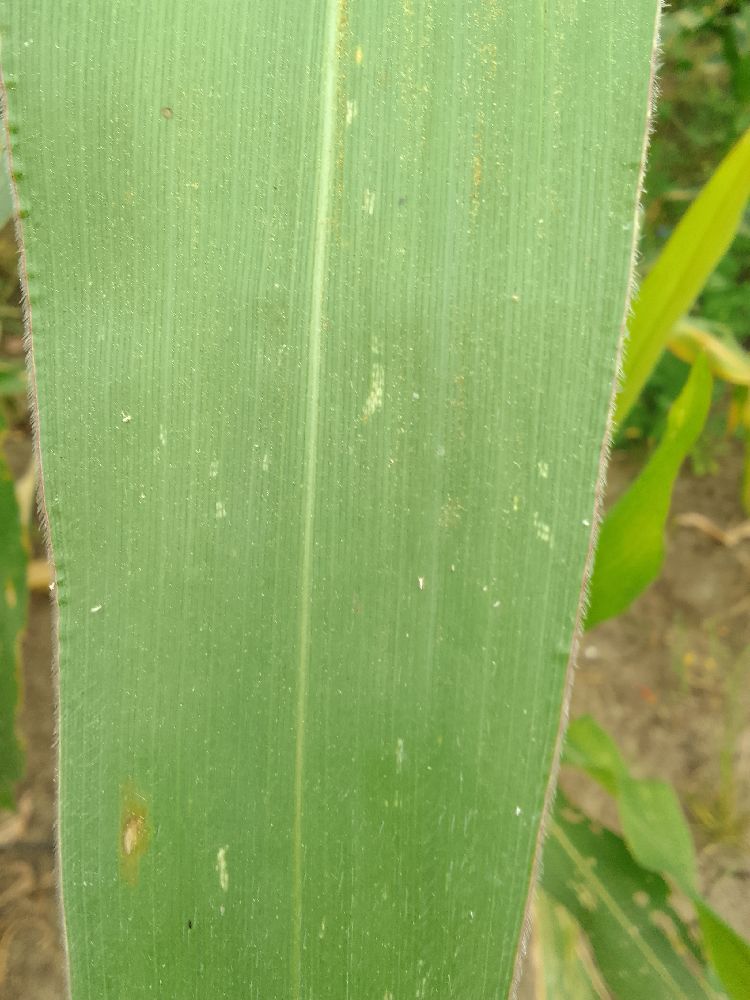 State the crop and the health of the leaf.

maize, healthy
